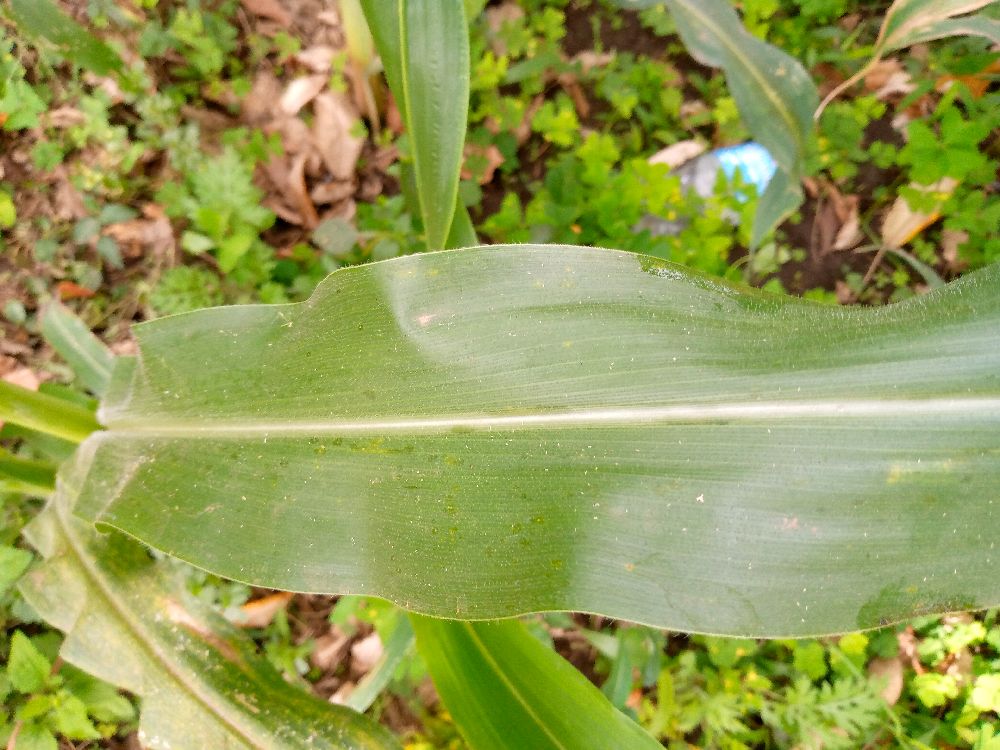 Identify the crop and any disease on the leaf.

maize, healthy
